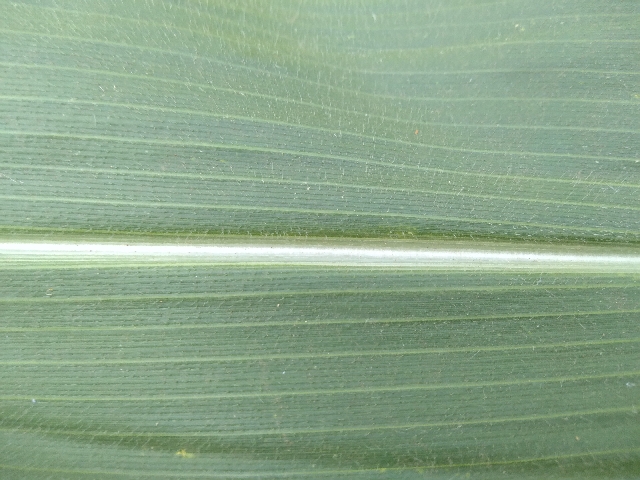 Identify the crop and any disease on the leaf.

maize, healthy
